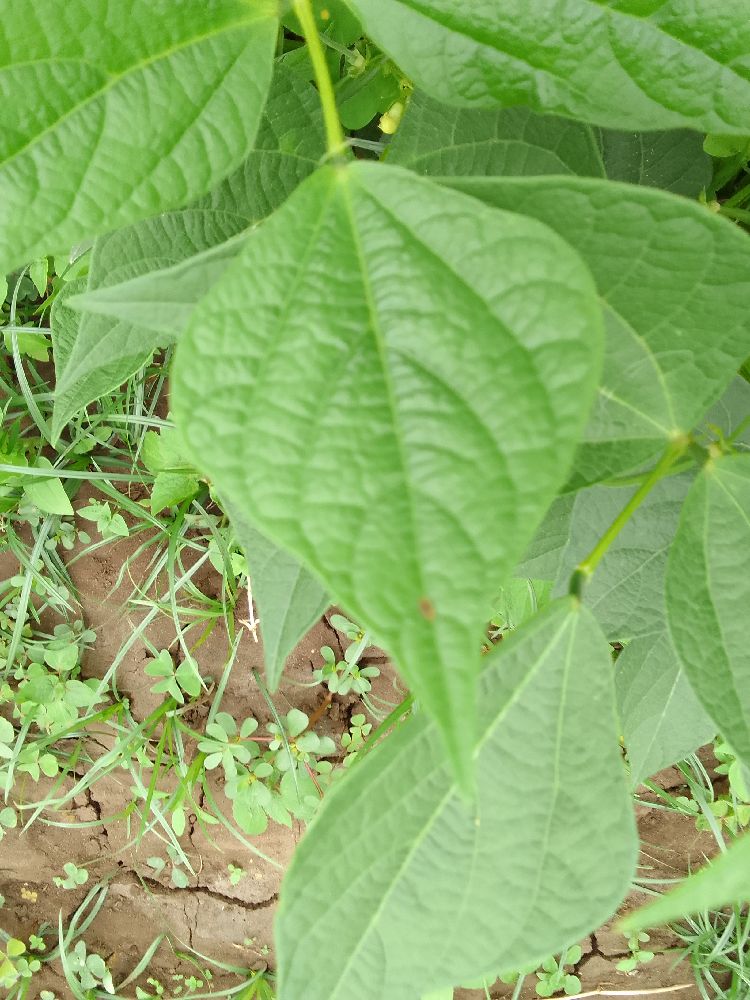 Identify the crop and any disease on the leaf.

common bean, healthy
